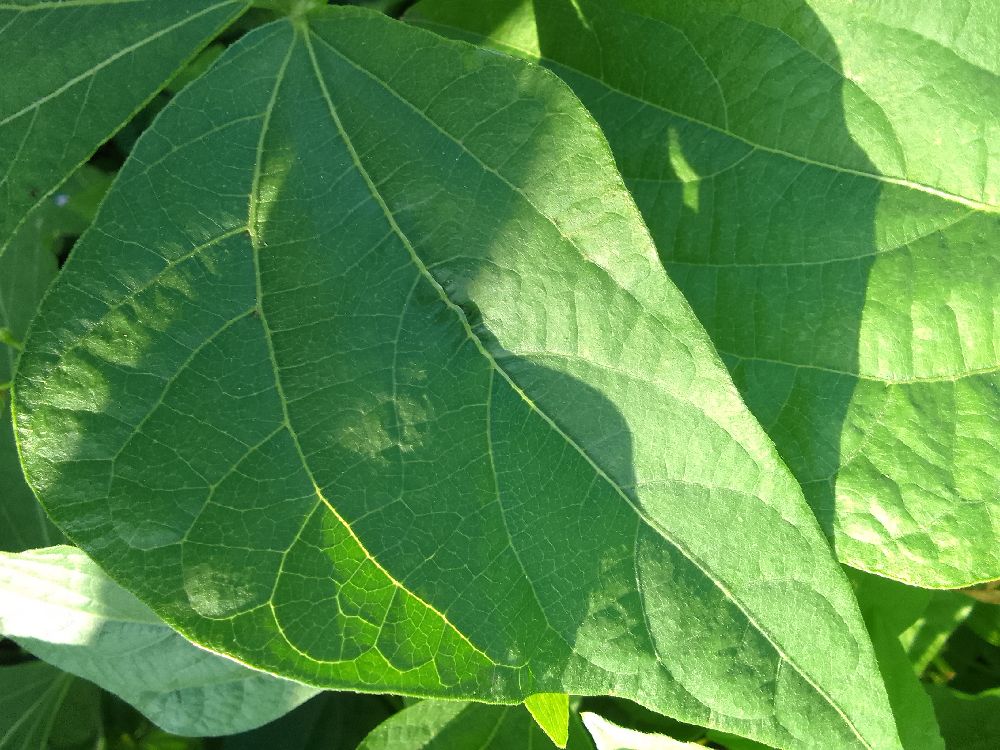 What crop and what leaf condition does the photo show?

common bean, healthy
